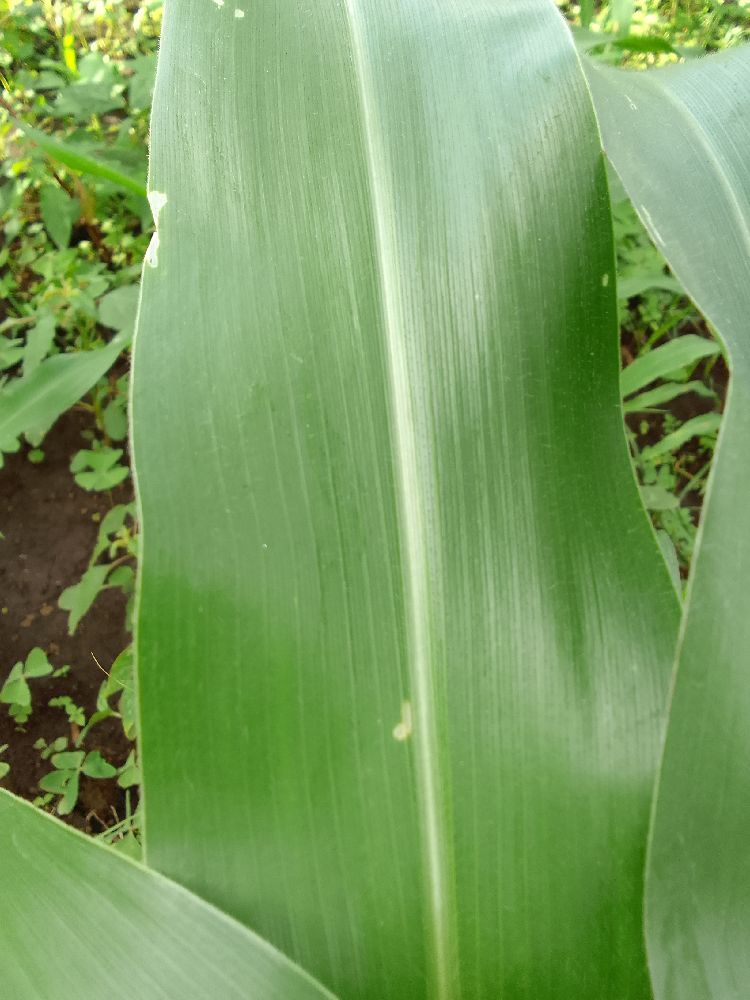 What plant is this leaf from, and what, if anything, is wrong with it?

maize, healthy
